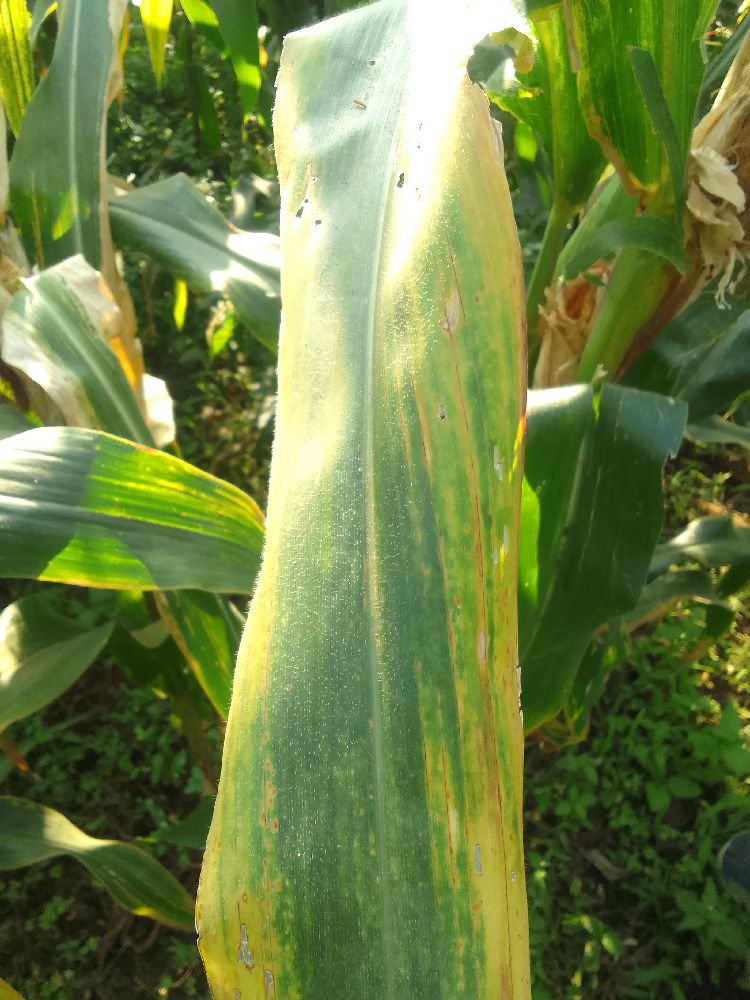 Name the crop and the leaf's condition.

maize, maize lethal necrosis
